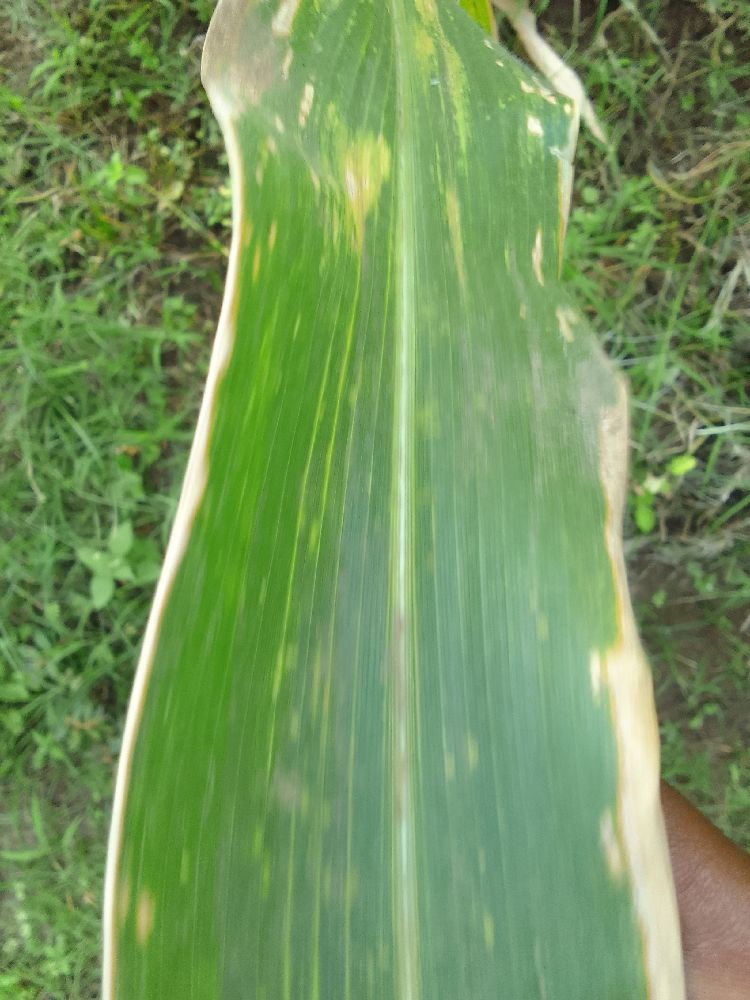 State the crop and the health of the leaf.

maize, maize lethal necrosis
